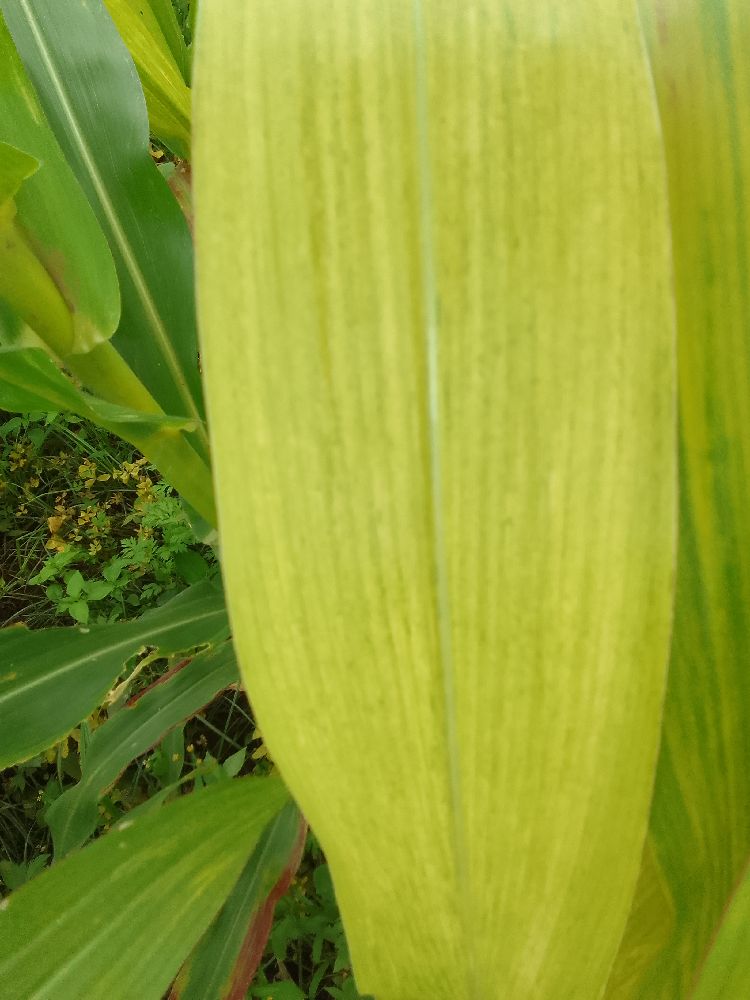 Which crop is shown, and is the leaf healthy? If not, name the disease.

maize, maize lethal necrosis
